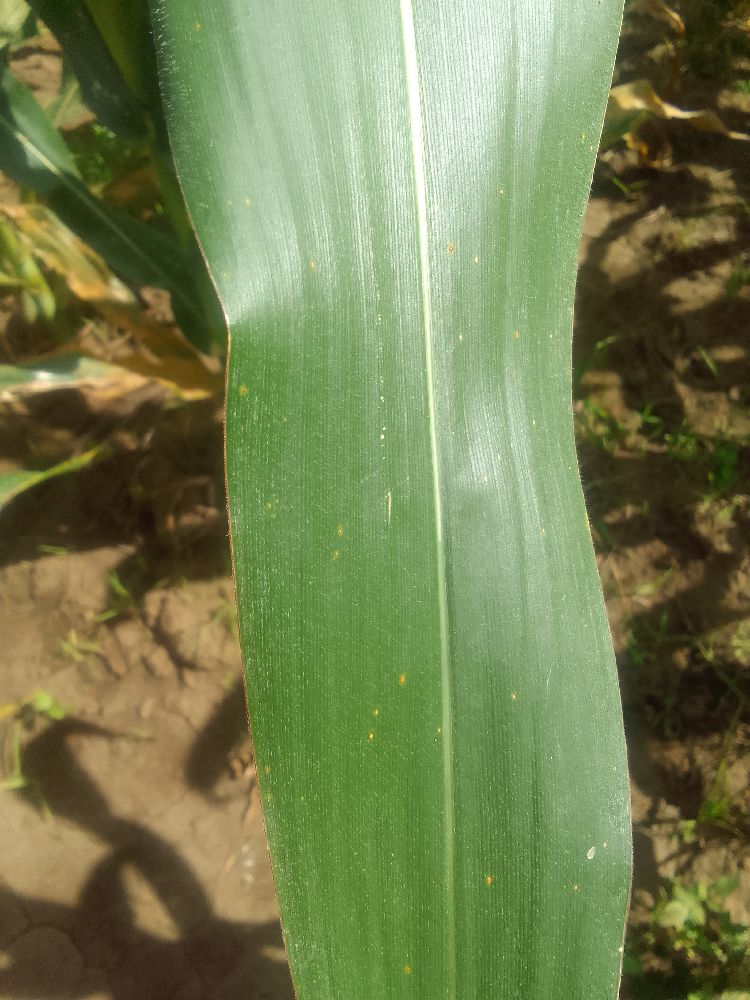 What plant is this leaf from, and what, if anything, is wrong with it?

maize, healthy
